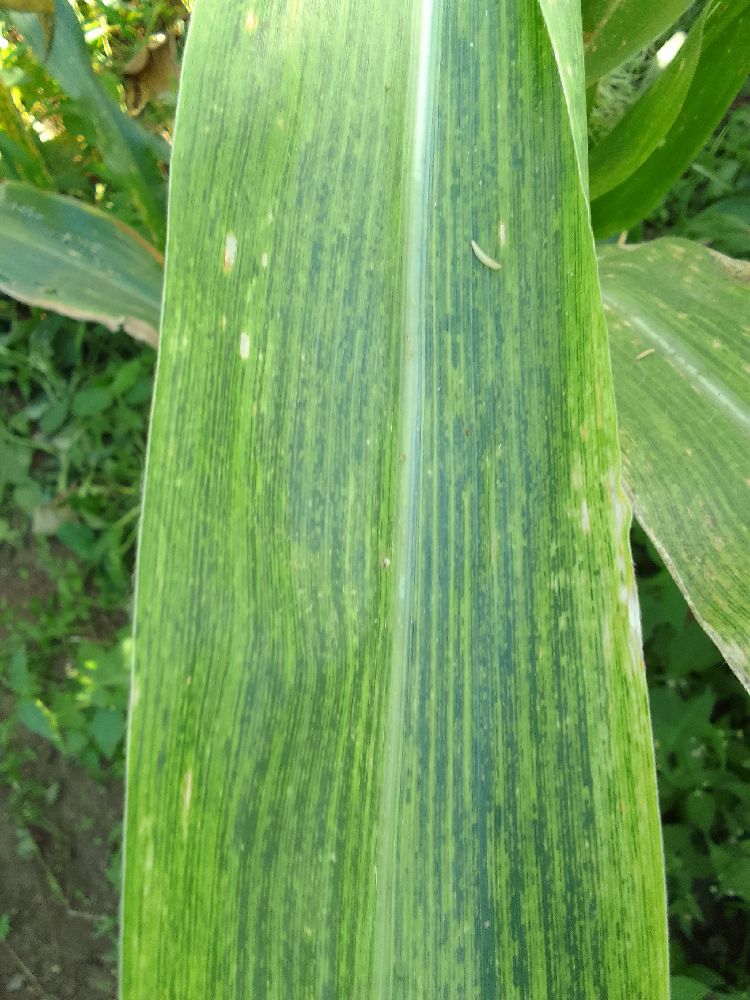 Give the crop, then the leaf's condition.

maize, maize lethal necrosis
